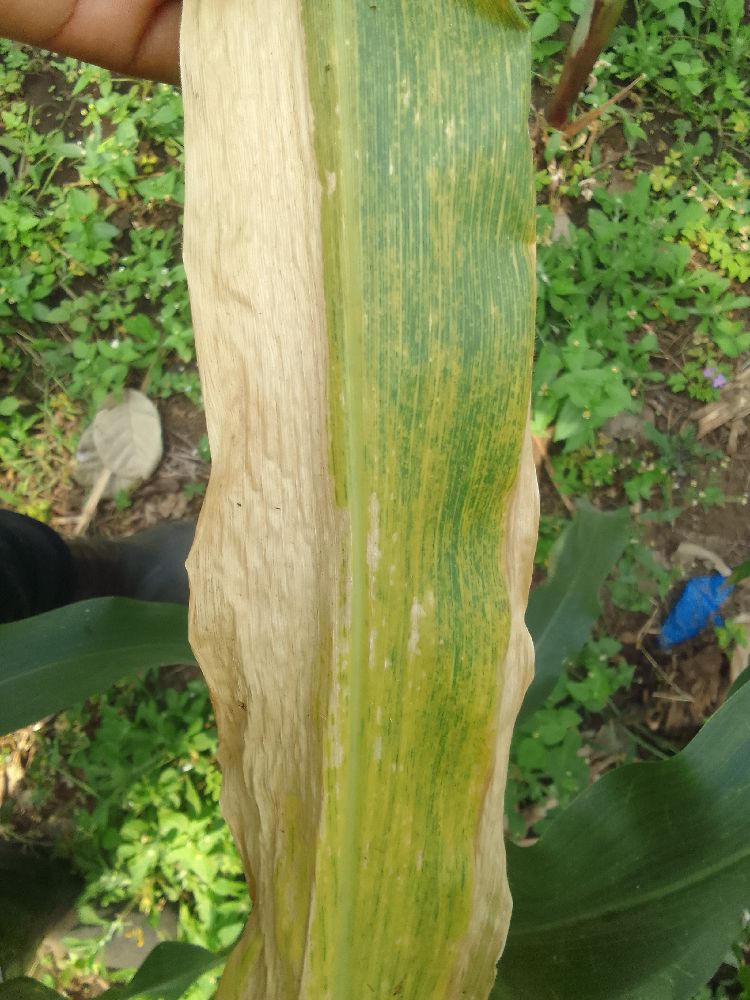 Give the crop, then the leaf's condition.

maize, maize lethal necrosis
